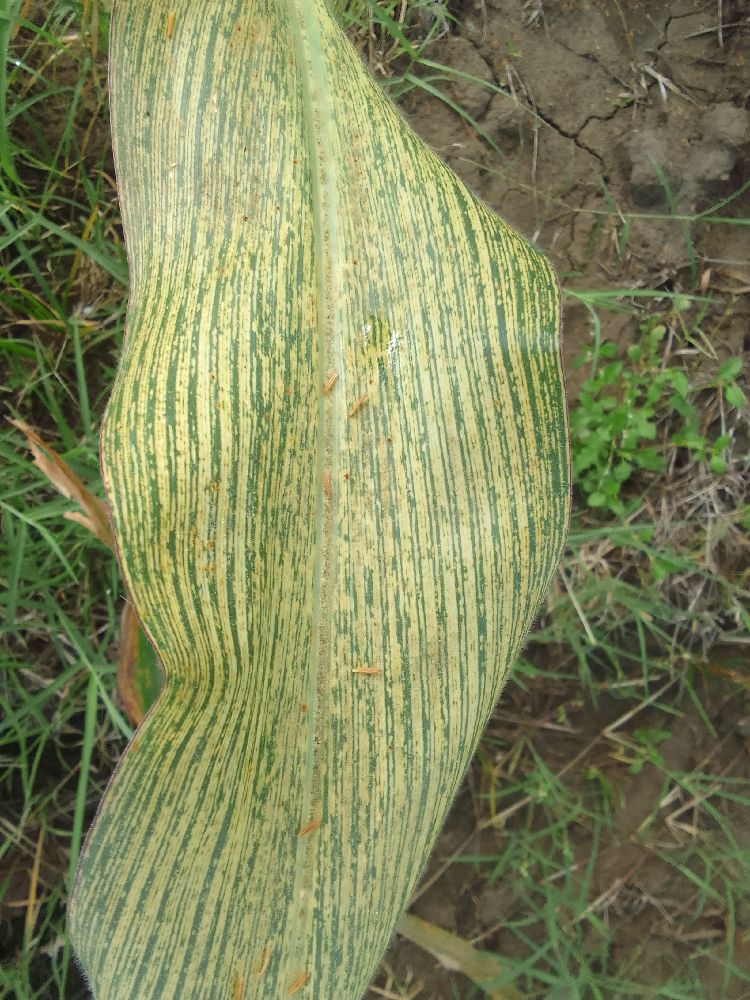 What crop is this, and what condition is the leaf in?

maize, maize streak virus
